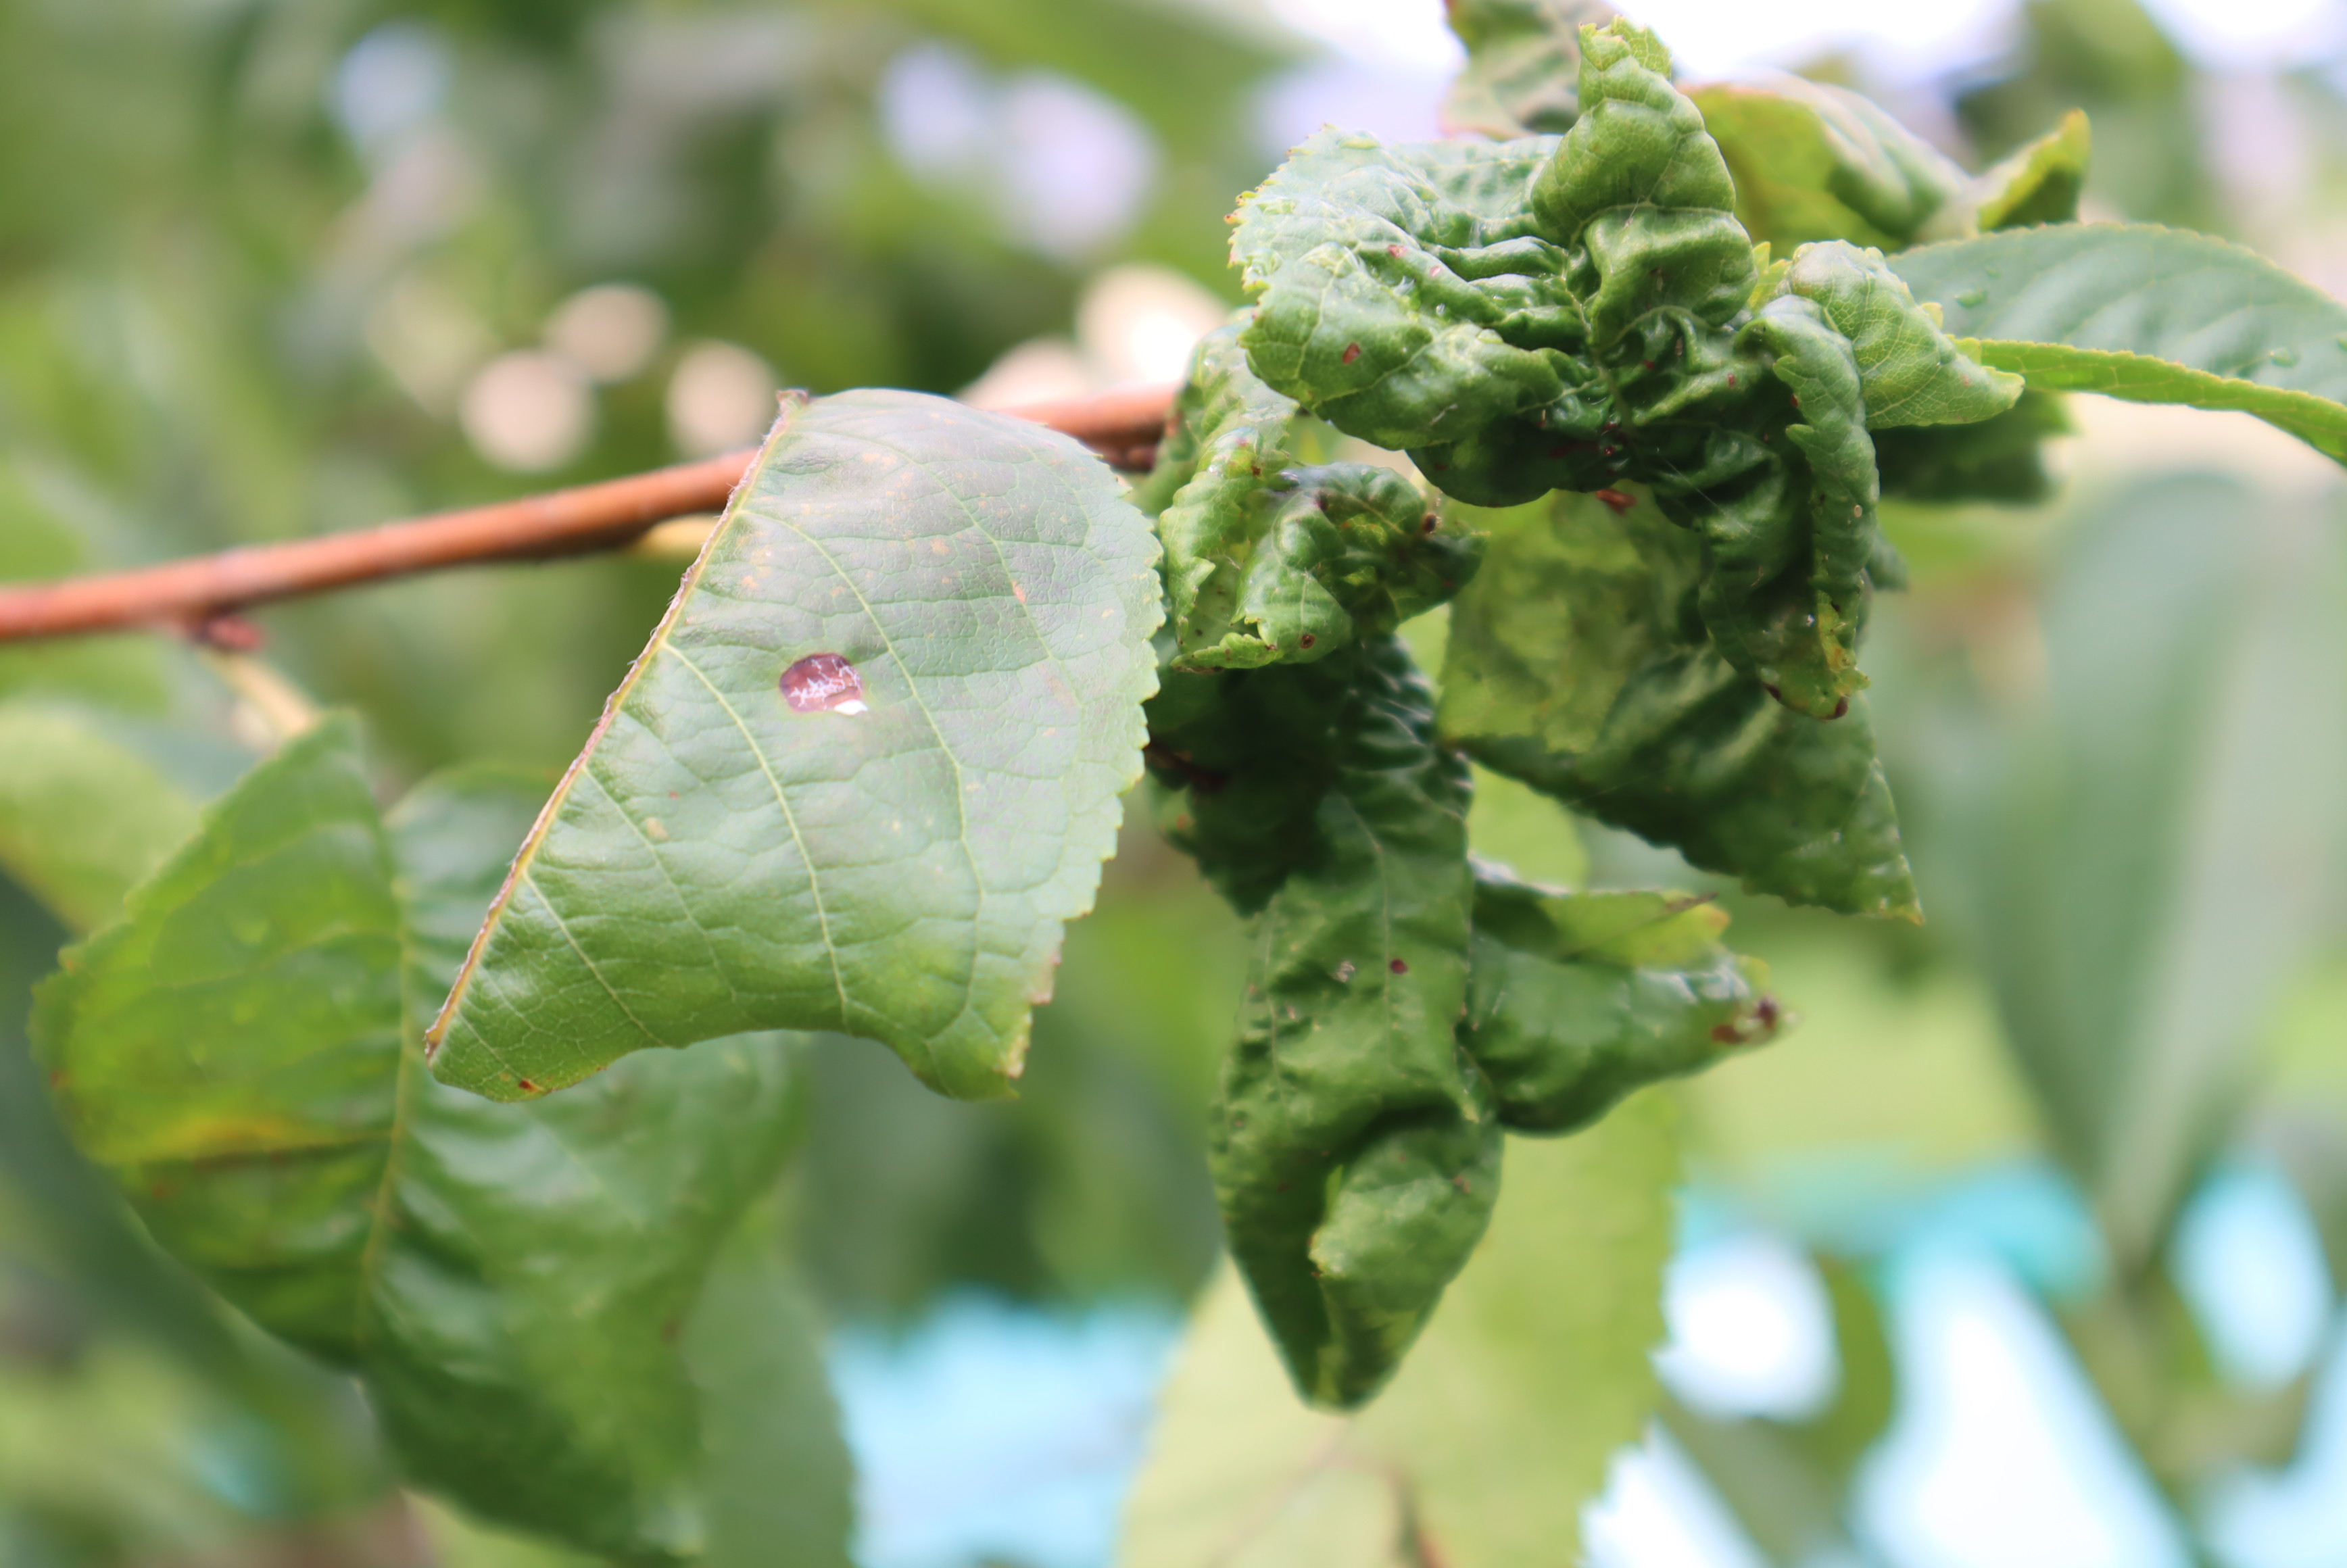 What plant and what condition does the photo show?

cherry, aphids, leaf spot
